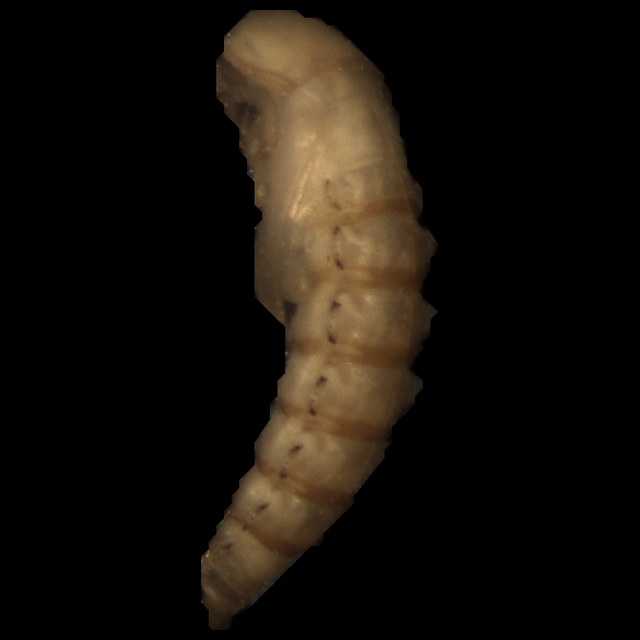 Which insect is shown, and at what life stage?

mealworm pupa
